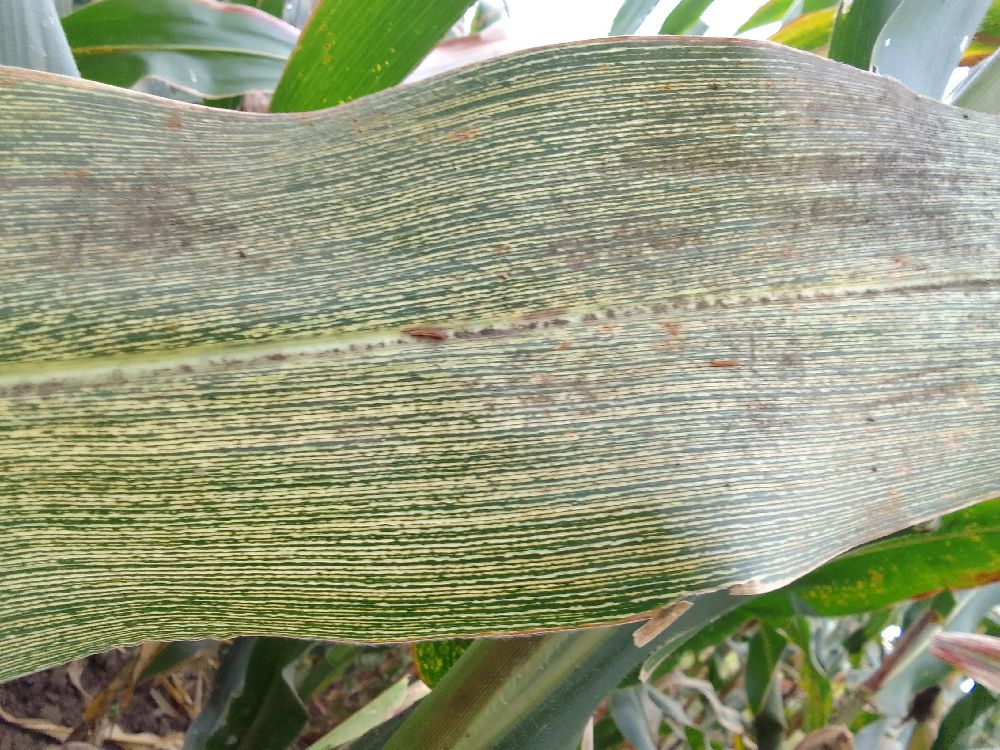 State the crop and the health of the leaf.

maize, maize streak virus
